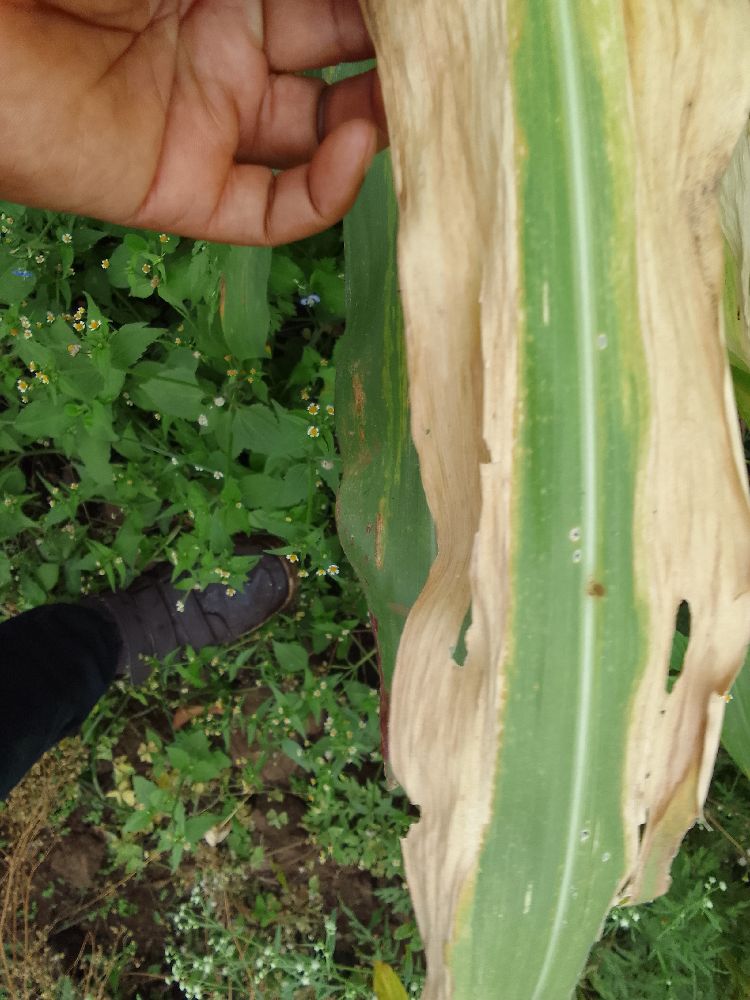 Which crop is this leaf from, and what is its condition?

maize, maize lethal necrosis
